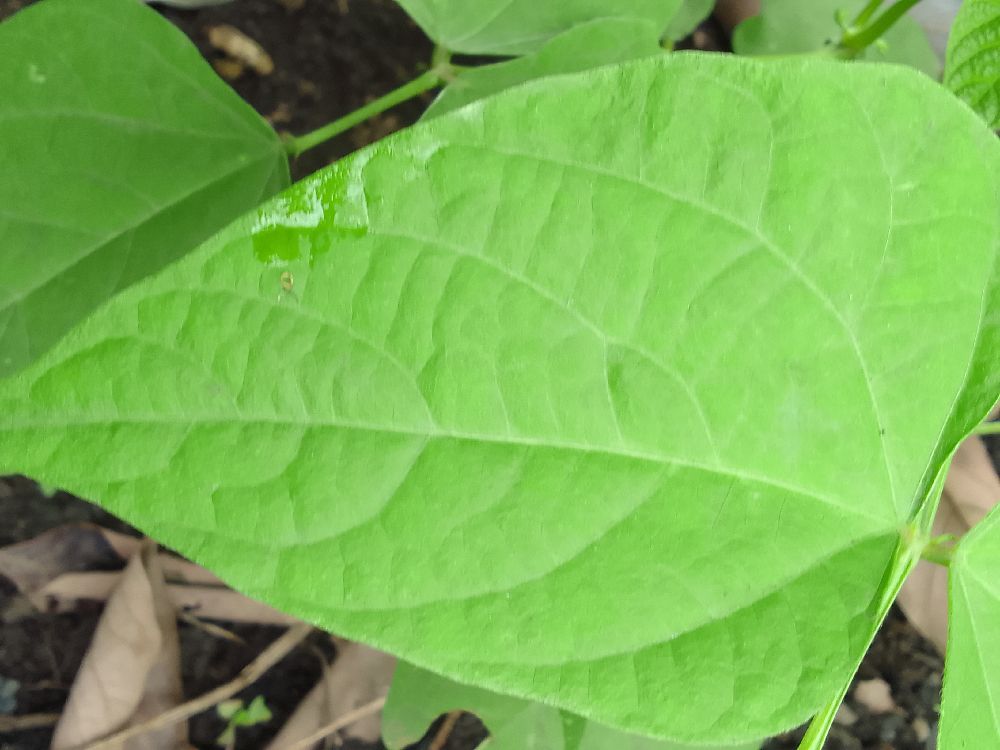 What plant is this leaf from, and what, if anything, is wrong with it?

common bean, healthy
